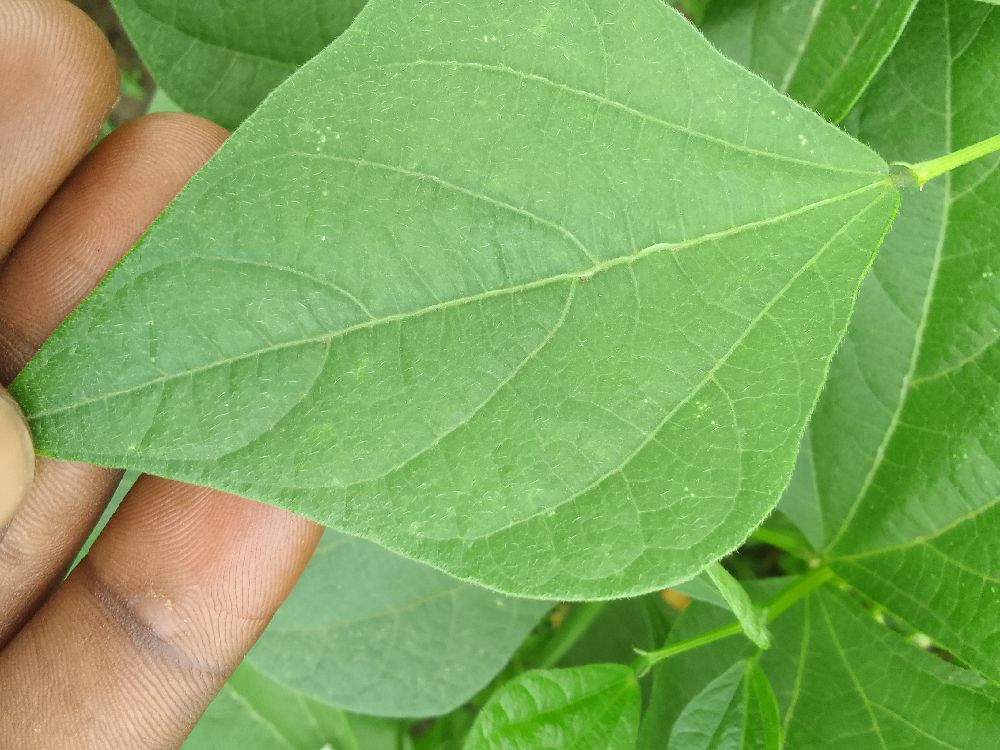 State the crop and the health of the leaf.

common bean, healthy
